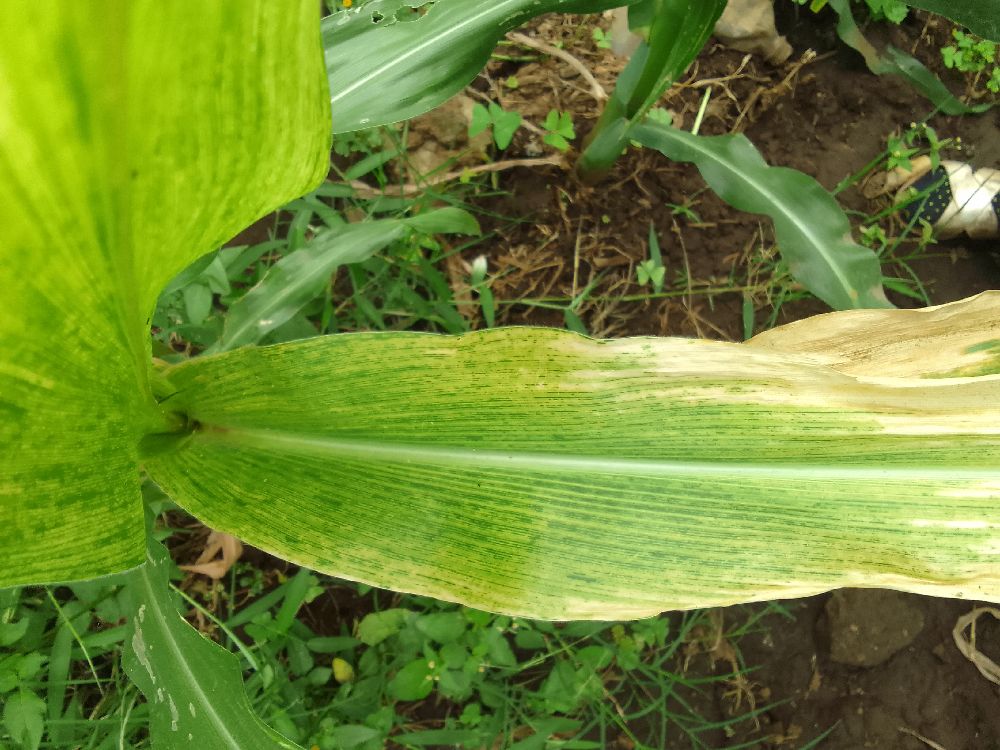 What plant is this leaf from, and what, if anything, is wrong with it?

maize, maize lethal necrosis
